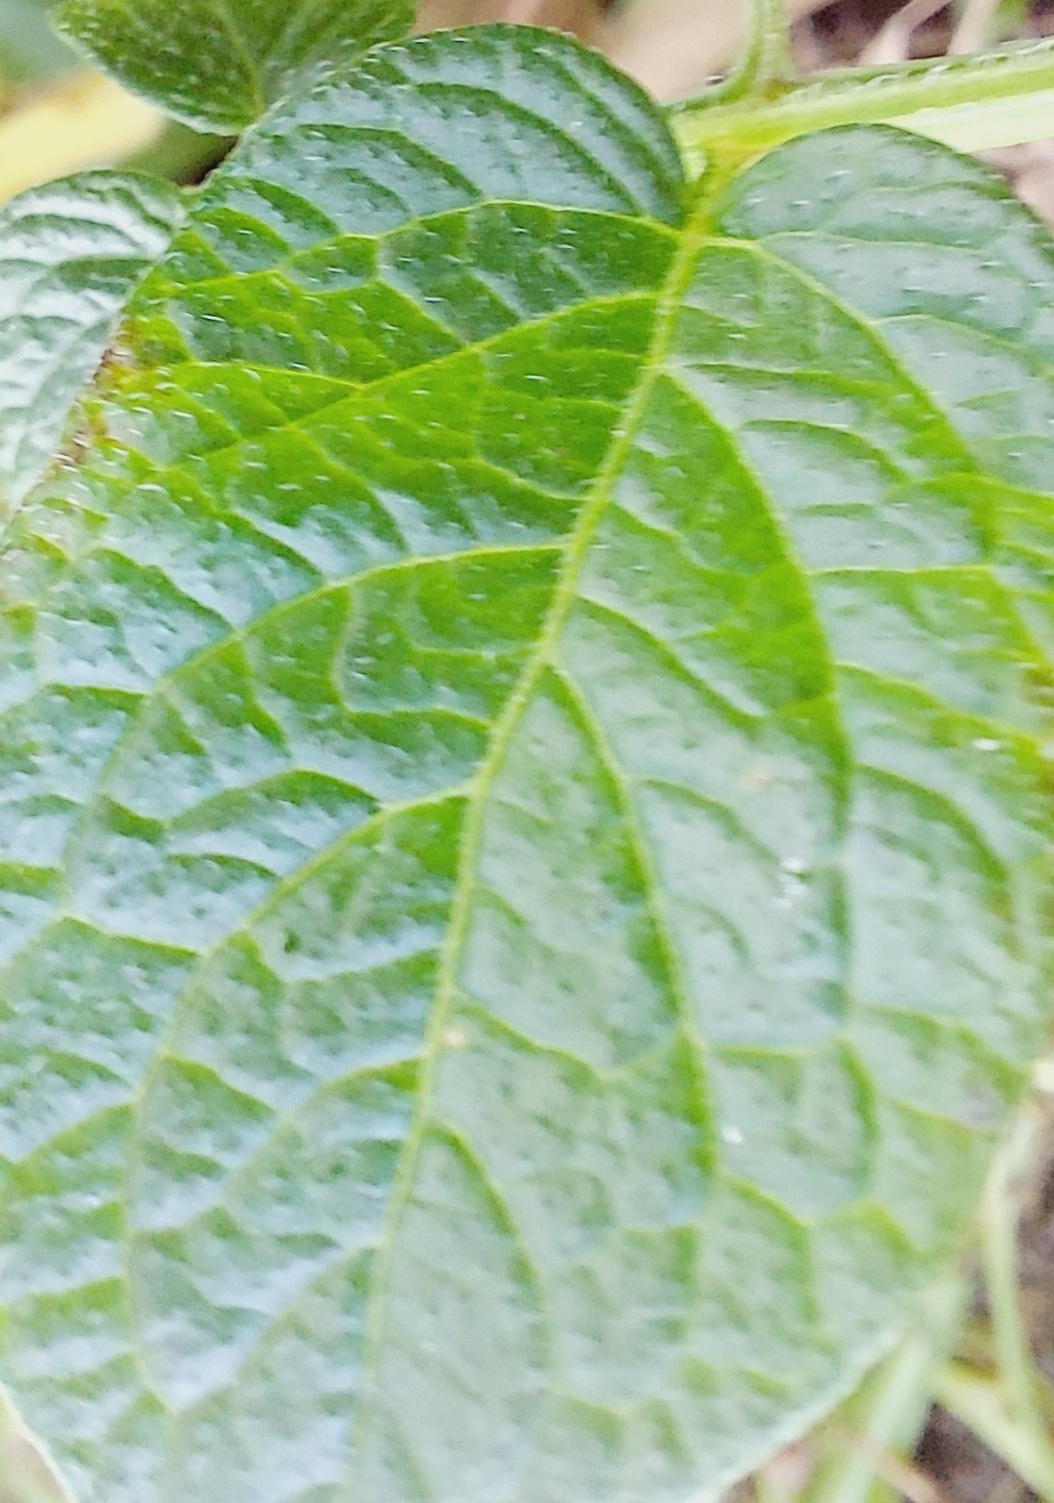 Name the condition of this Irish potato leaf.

healthy
